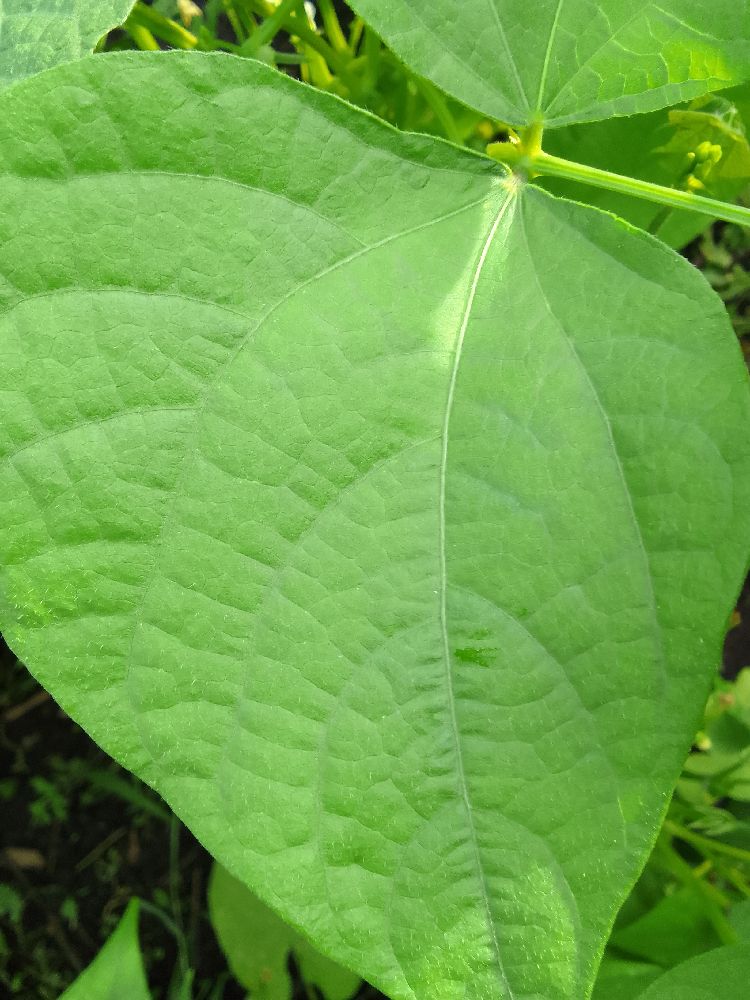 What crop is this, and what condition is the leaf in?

common bean, healthy
